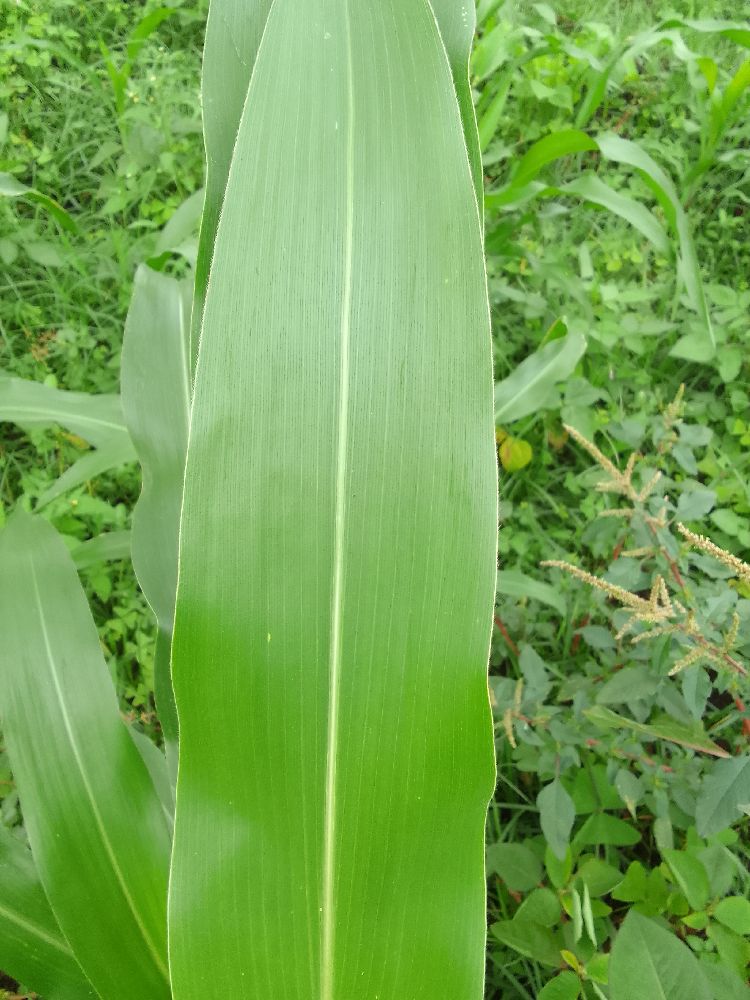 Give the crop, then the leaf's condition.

common bean, healthy
